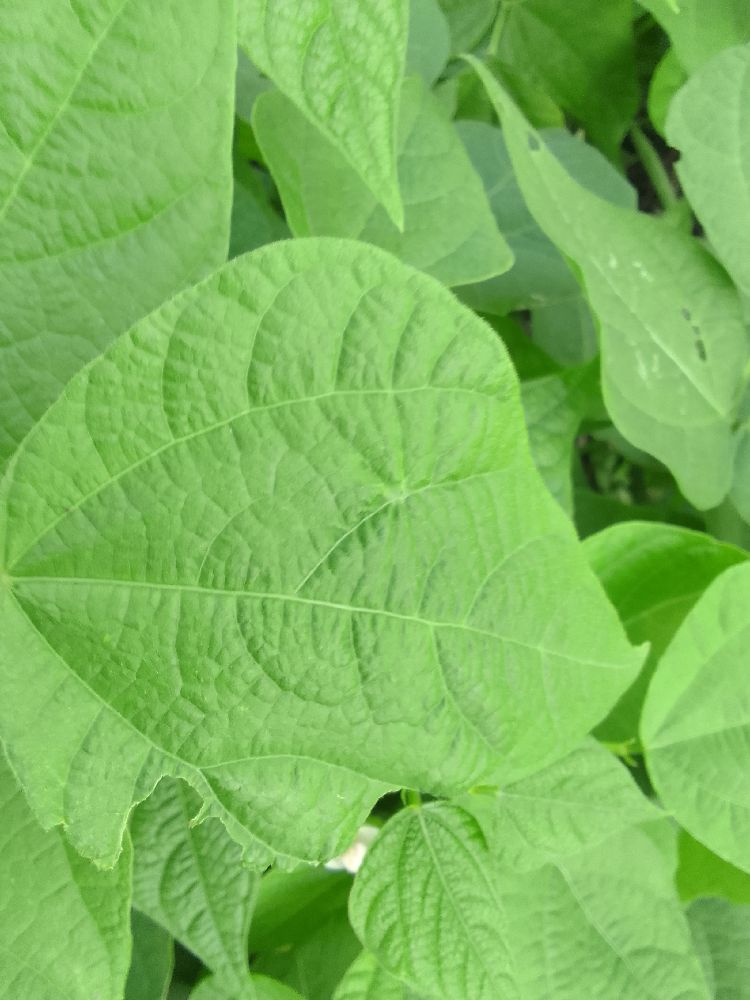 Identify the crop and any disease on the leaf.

common bean, healthy
